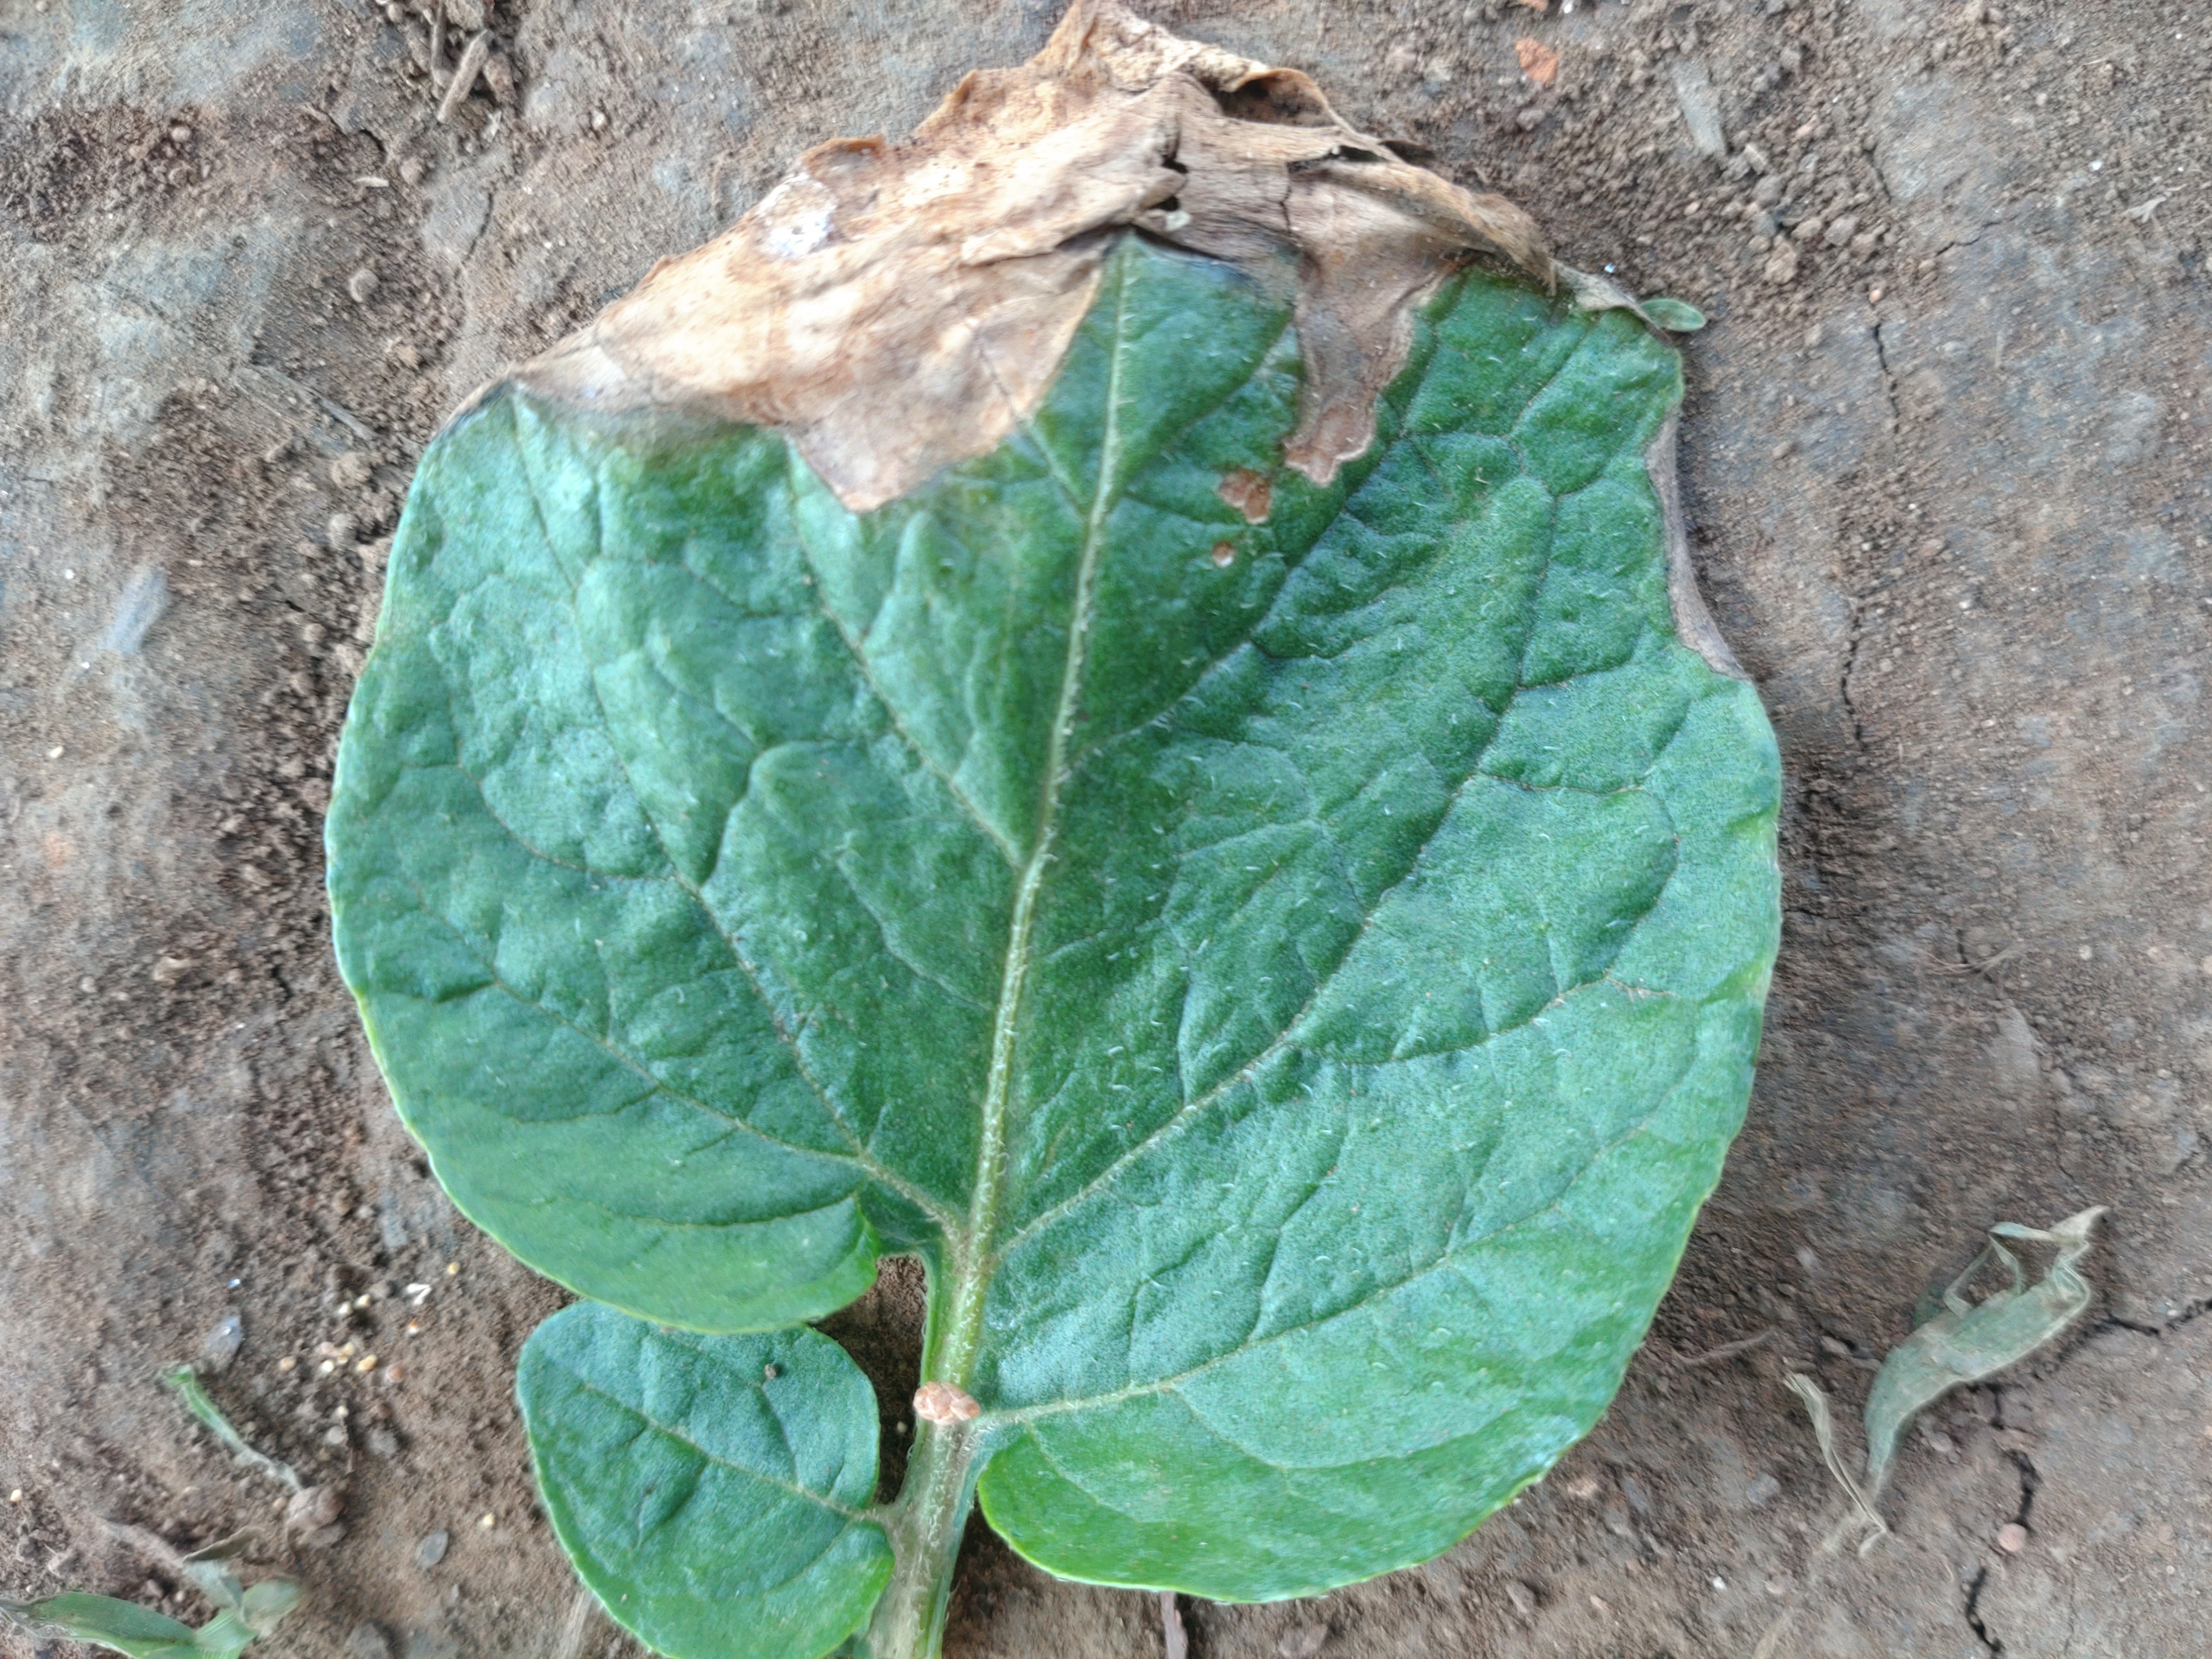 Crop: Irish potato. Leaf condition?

early blight
